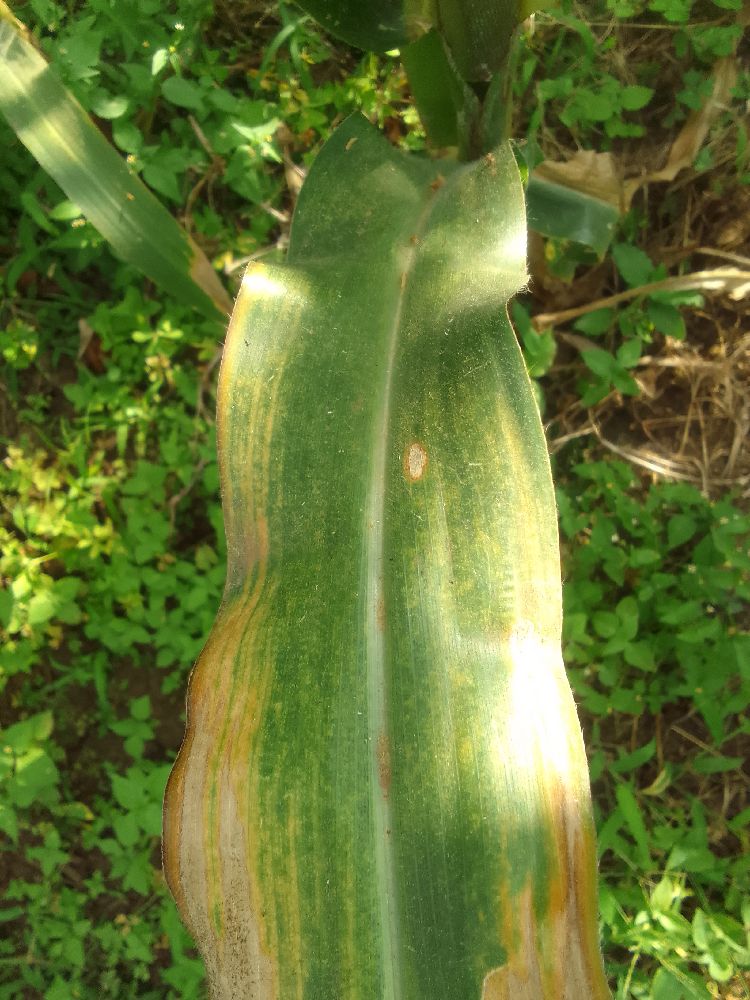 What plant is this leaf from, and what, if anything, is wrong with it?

maize, maize lethal necrosis
